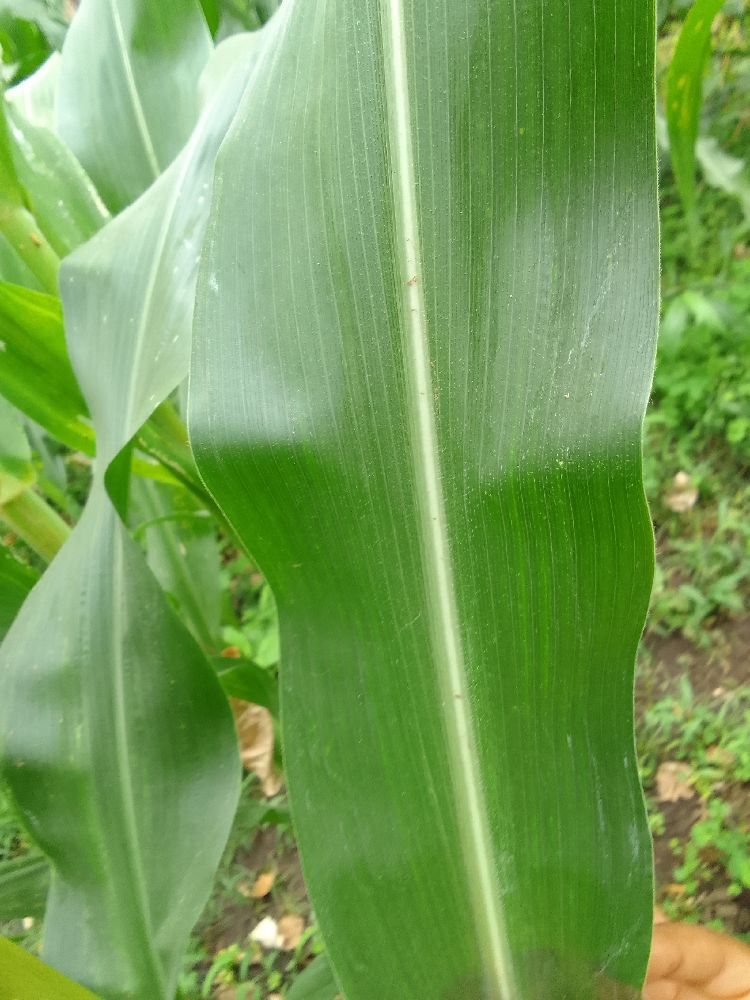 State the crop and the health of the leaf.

maize, healthy
